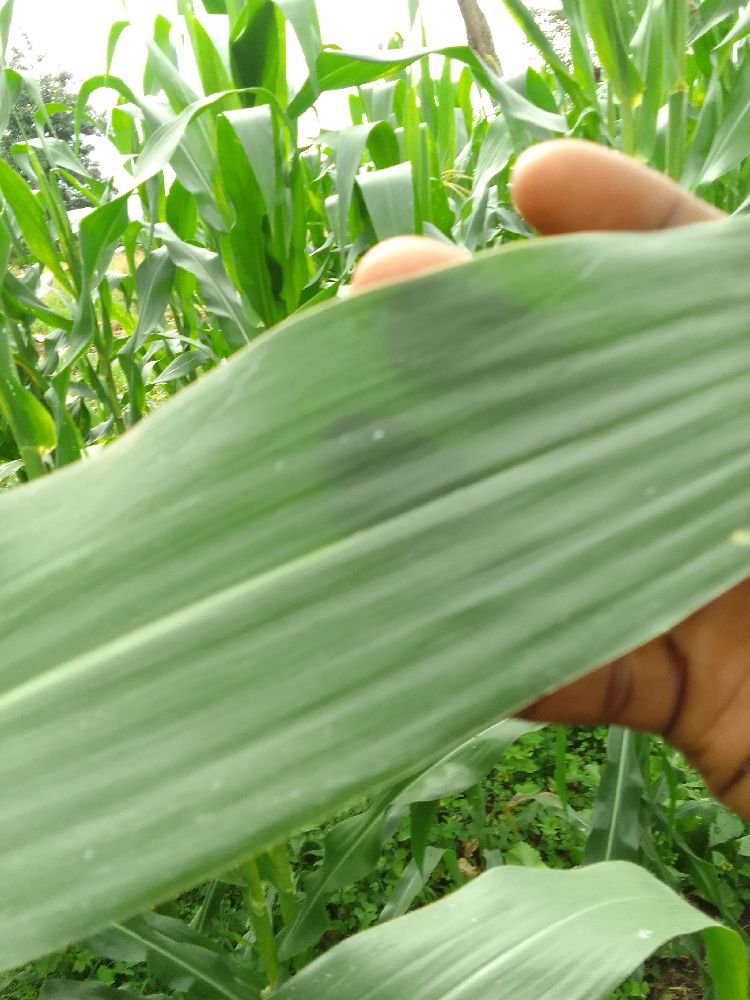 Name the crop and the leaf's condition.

maize, healthy
